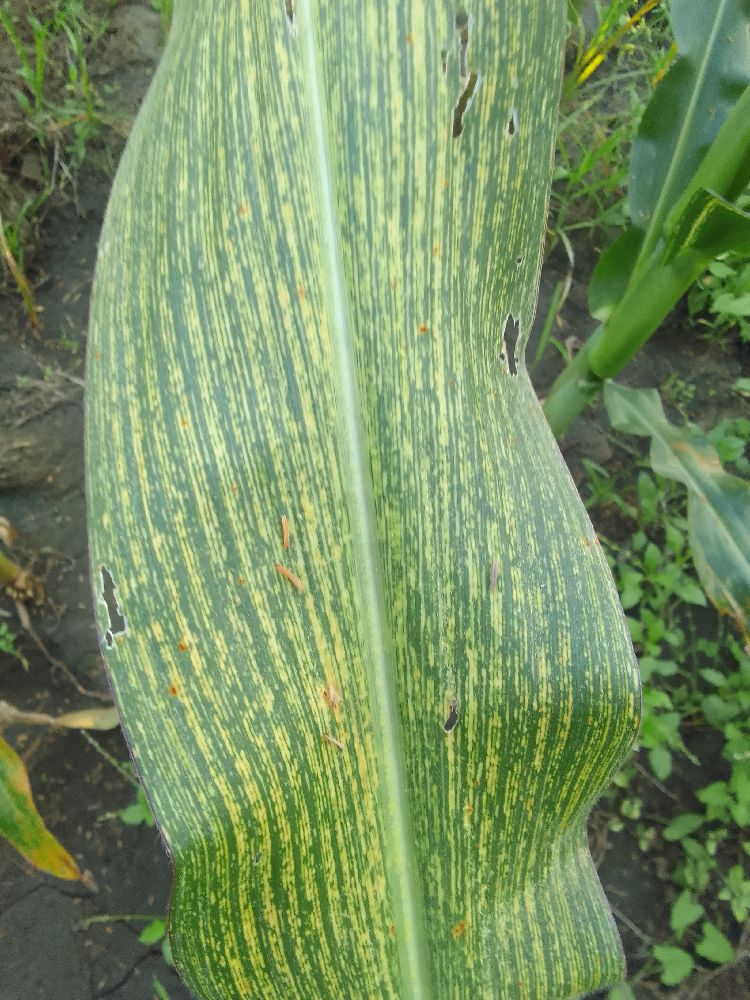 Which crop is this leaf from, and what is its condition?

maize, maize streak virus
